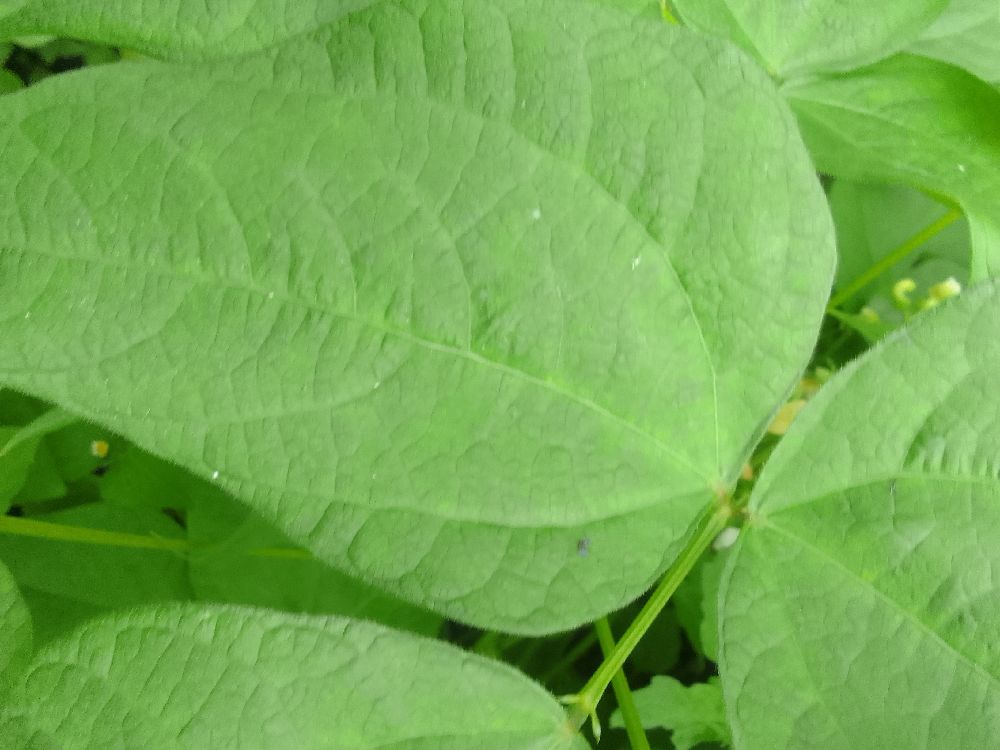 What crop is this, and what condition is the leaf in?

common bean, healthy
